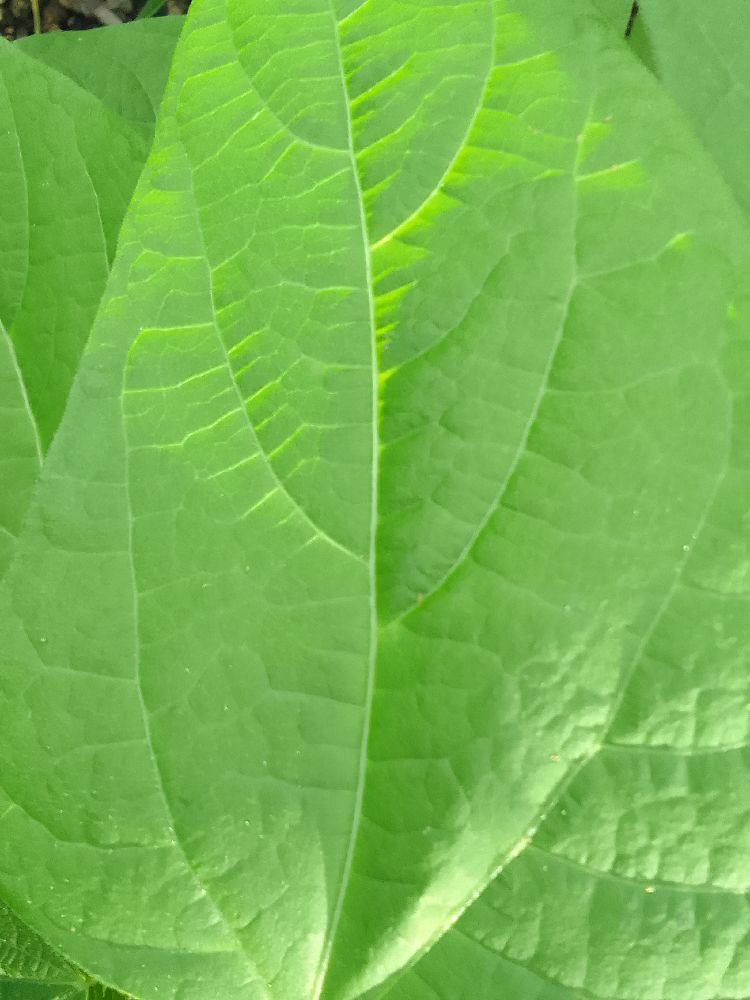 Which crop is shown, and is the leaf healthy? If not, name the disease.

common bean, healthy
